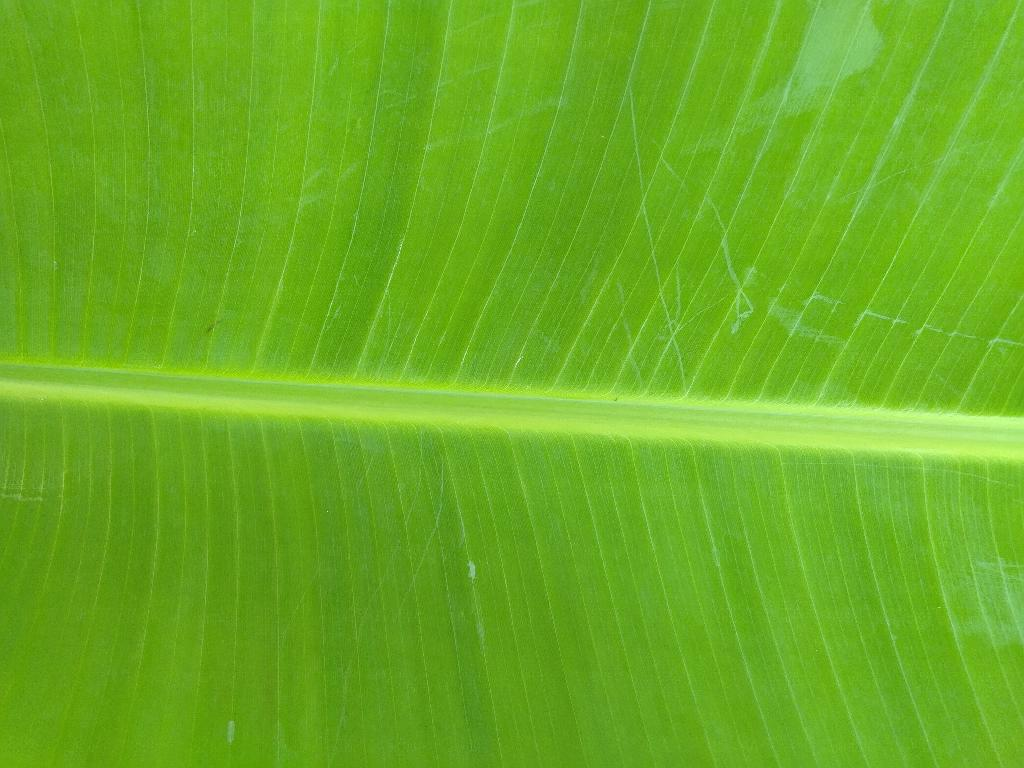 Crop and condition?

banana, healthy
